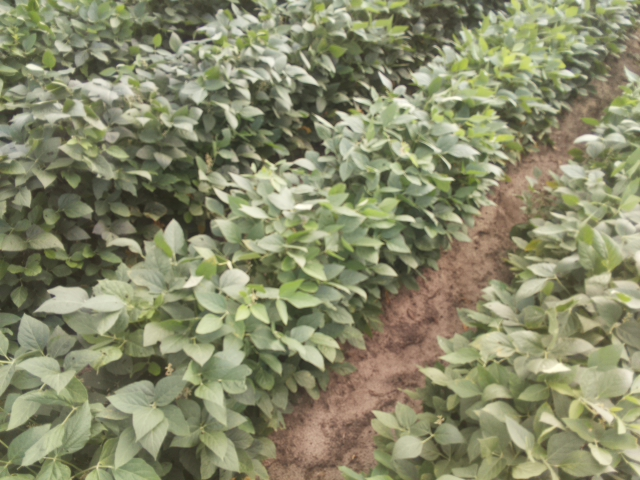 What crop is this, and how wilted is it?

soybean, leaves with no wilting
